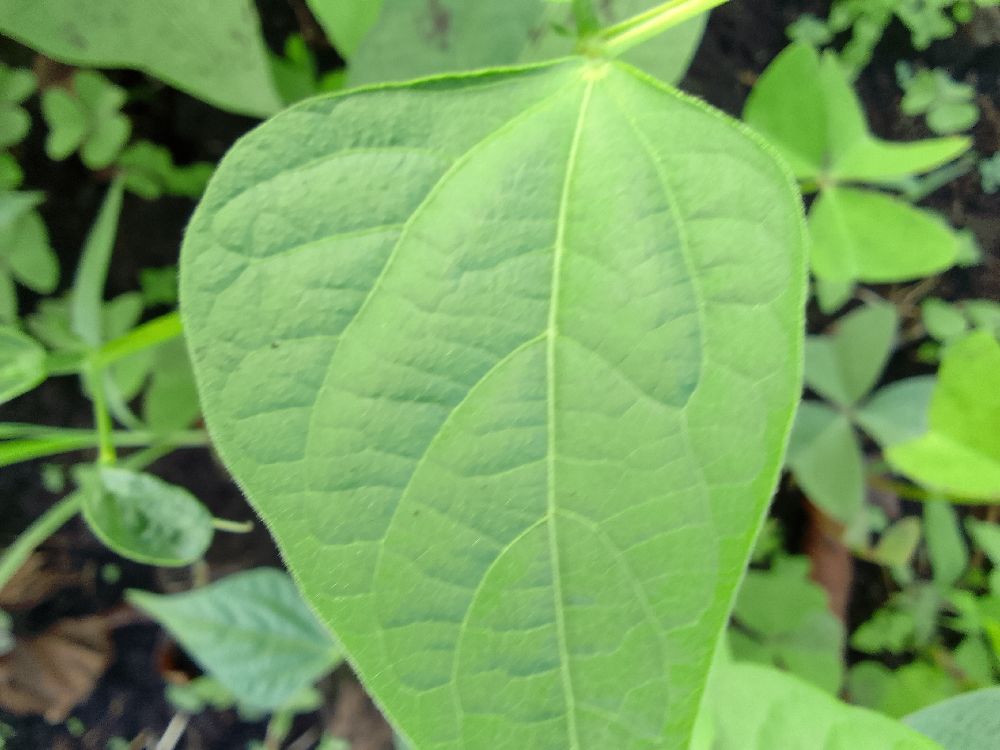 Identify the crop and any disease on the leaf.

common bean, healthy
